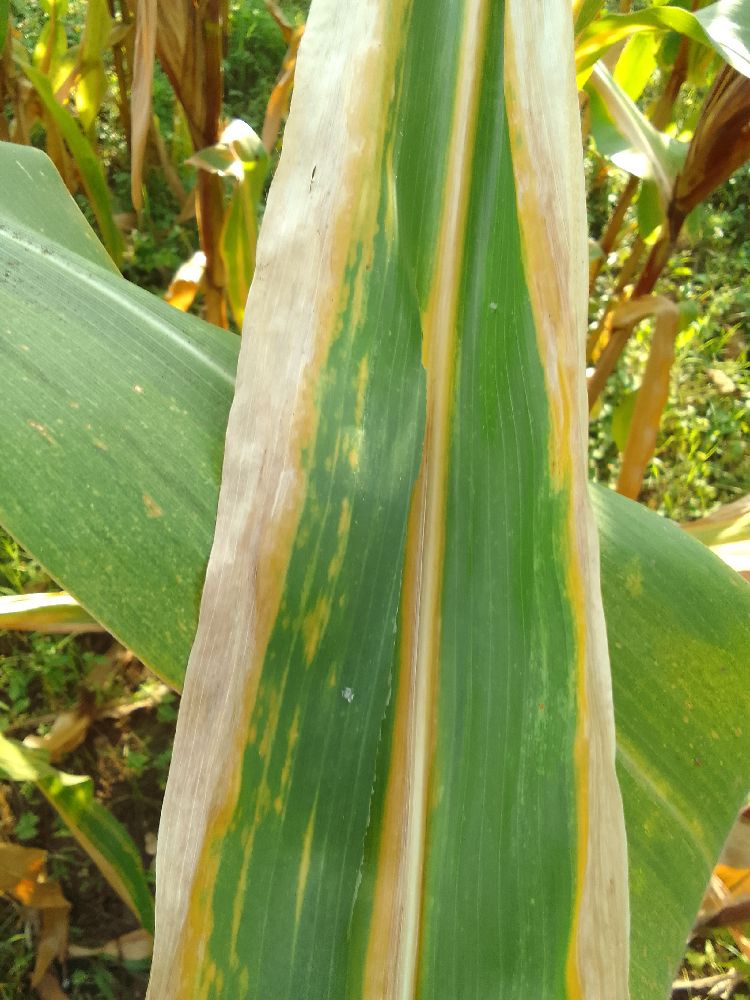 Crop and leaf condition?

maize, maize lethal necrosis
